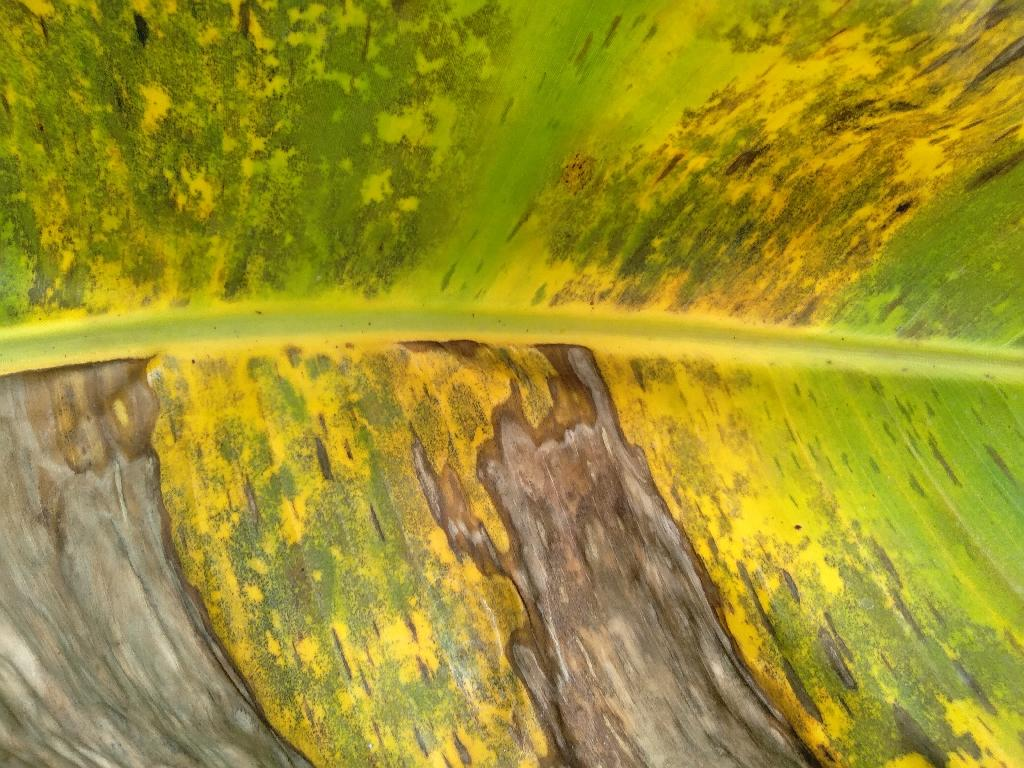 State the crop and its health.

banana, black sigatoka
